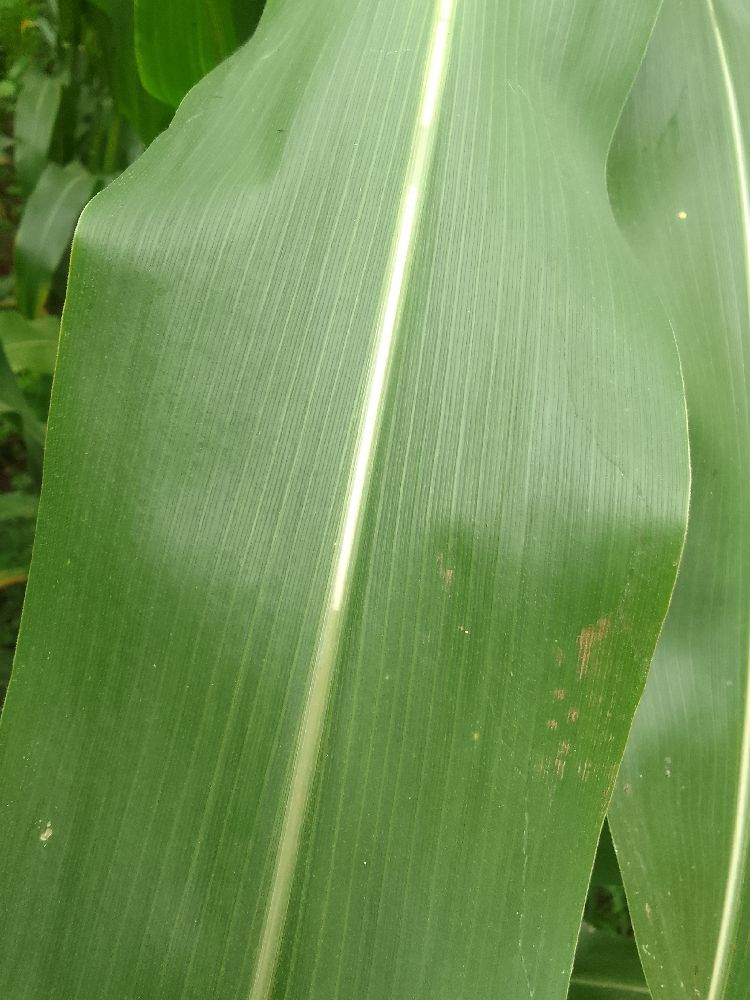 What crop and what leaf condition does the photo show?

maize, healthy
